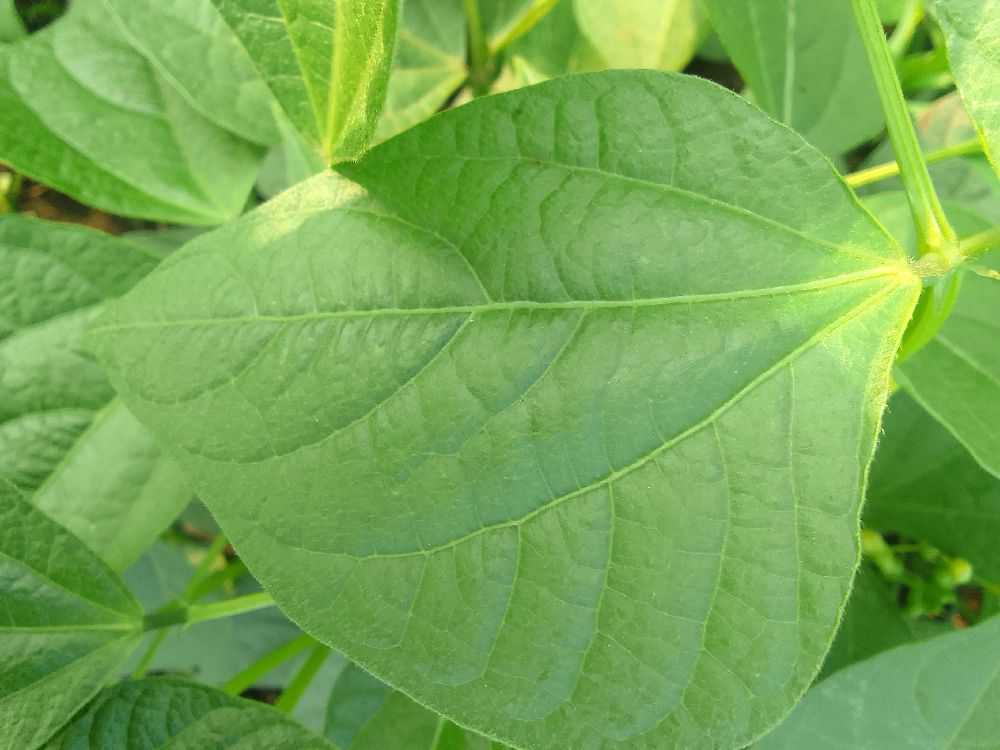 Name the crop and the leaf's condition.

common bean, healthy
